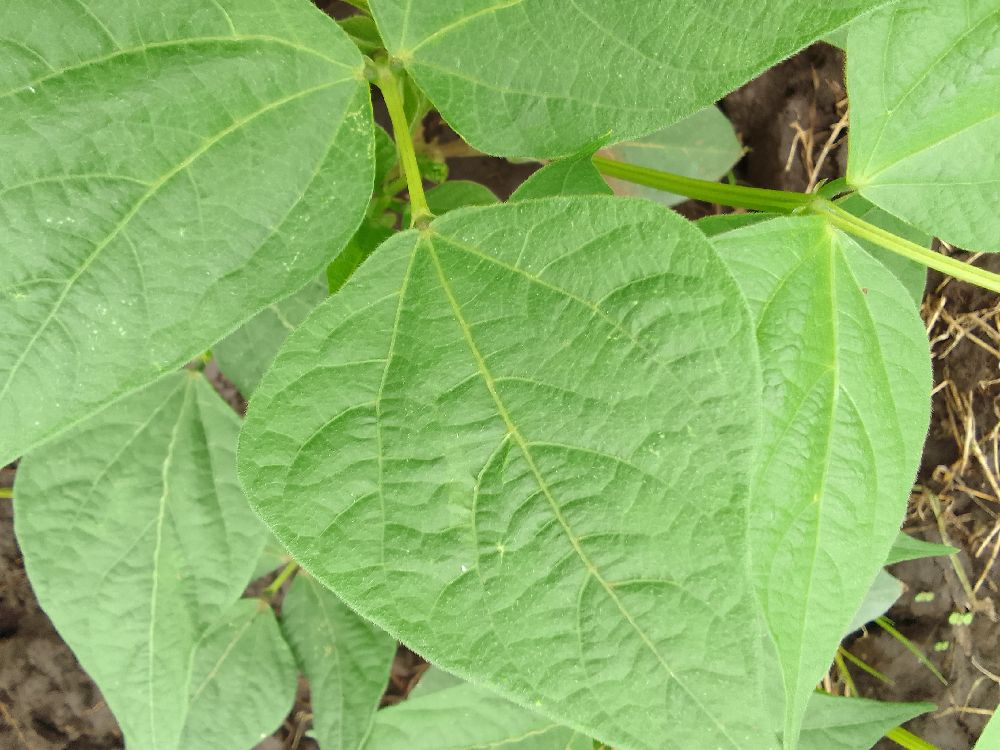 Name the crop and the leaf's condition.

common bean, healthy
